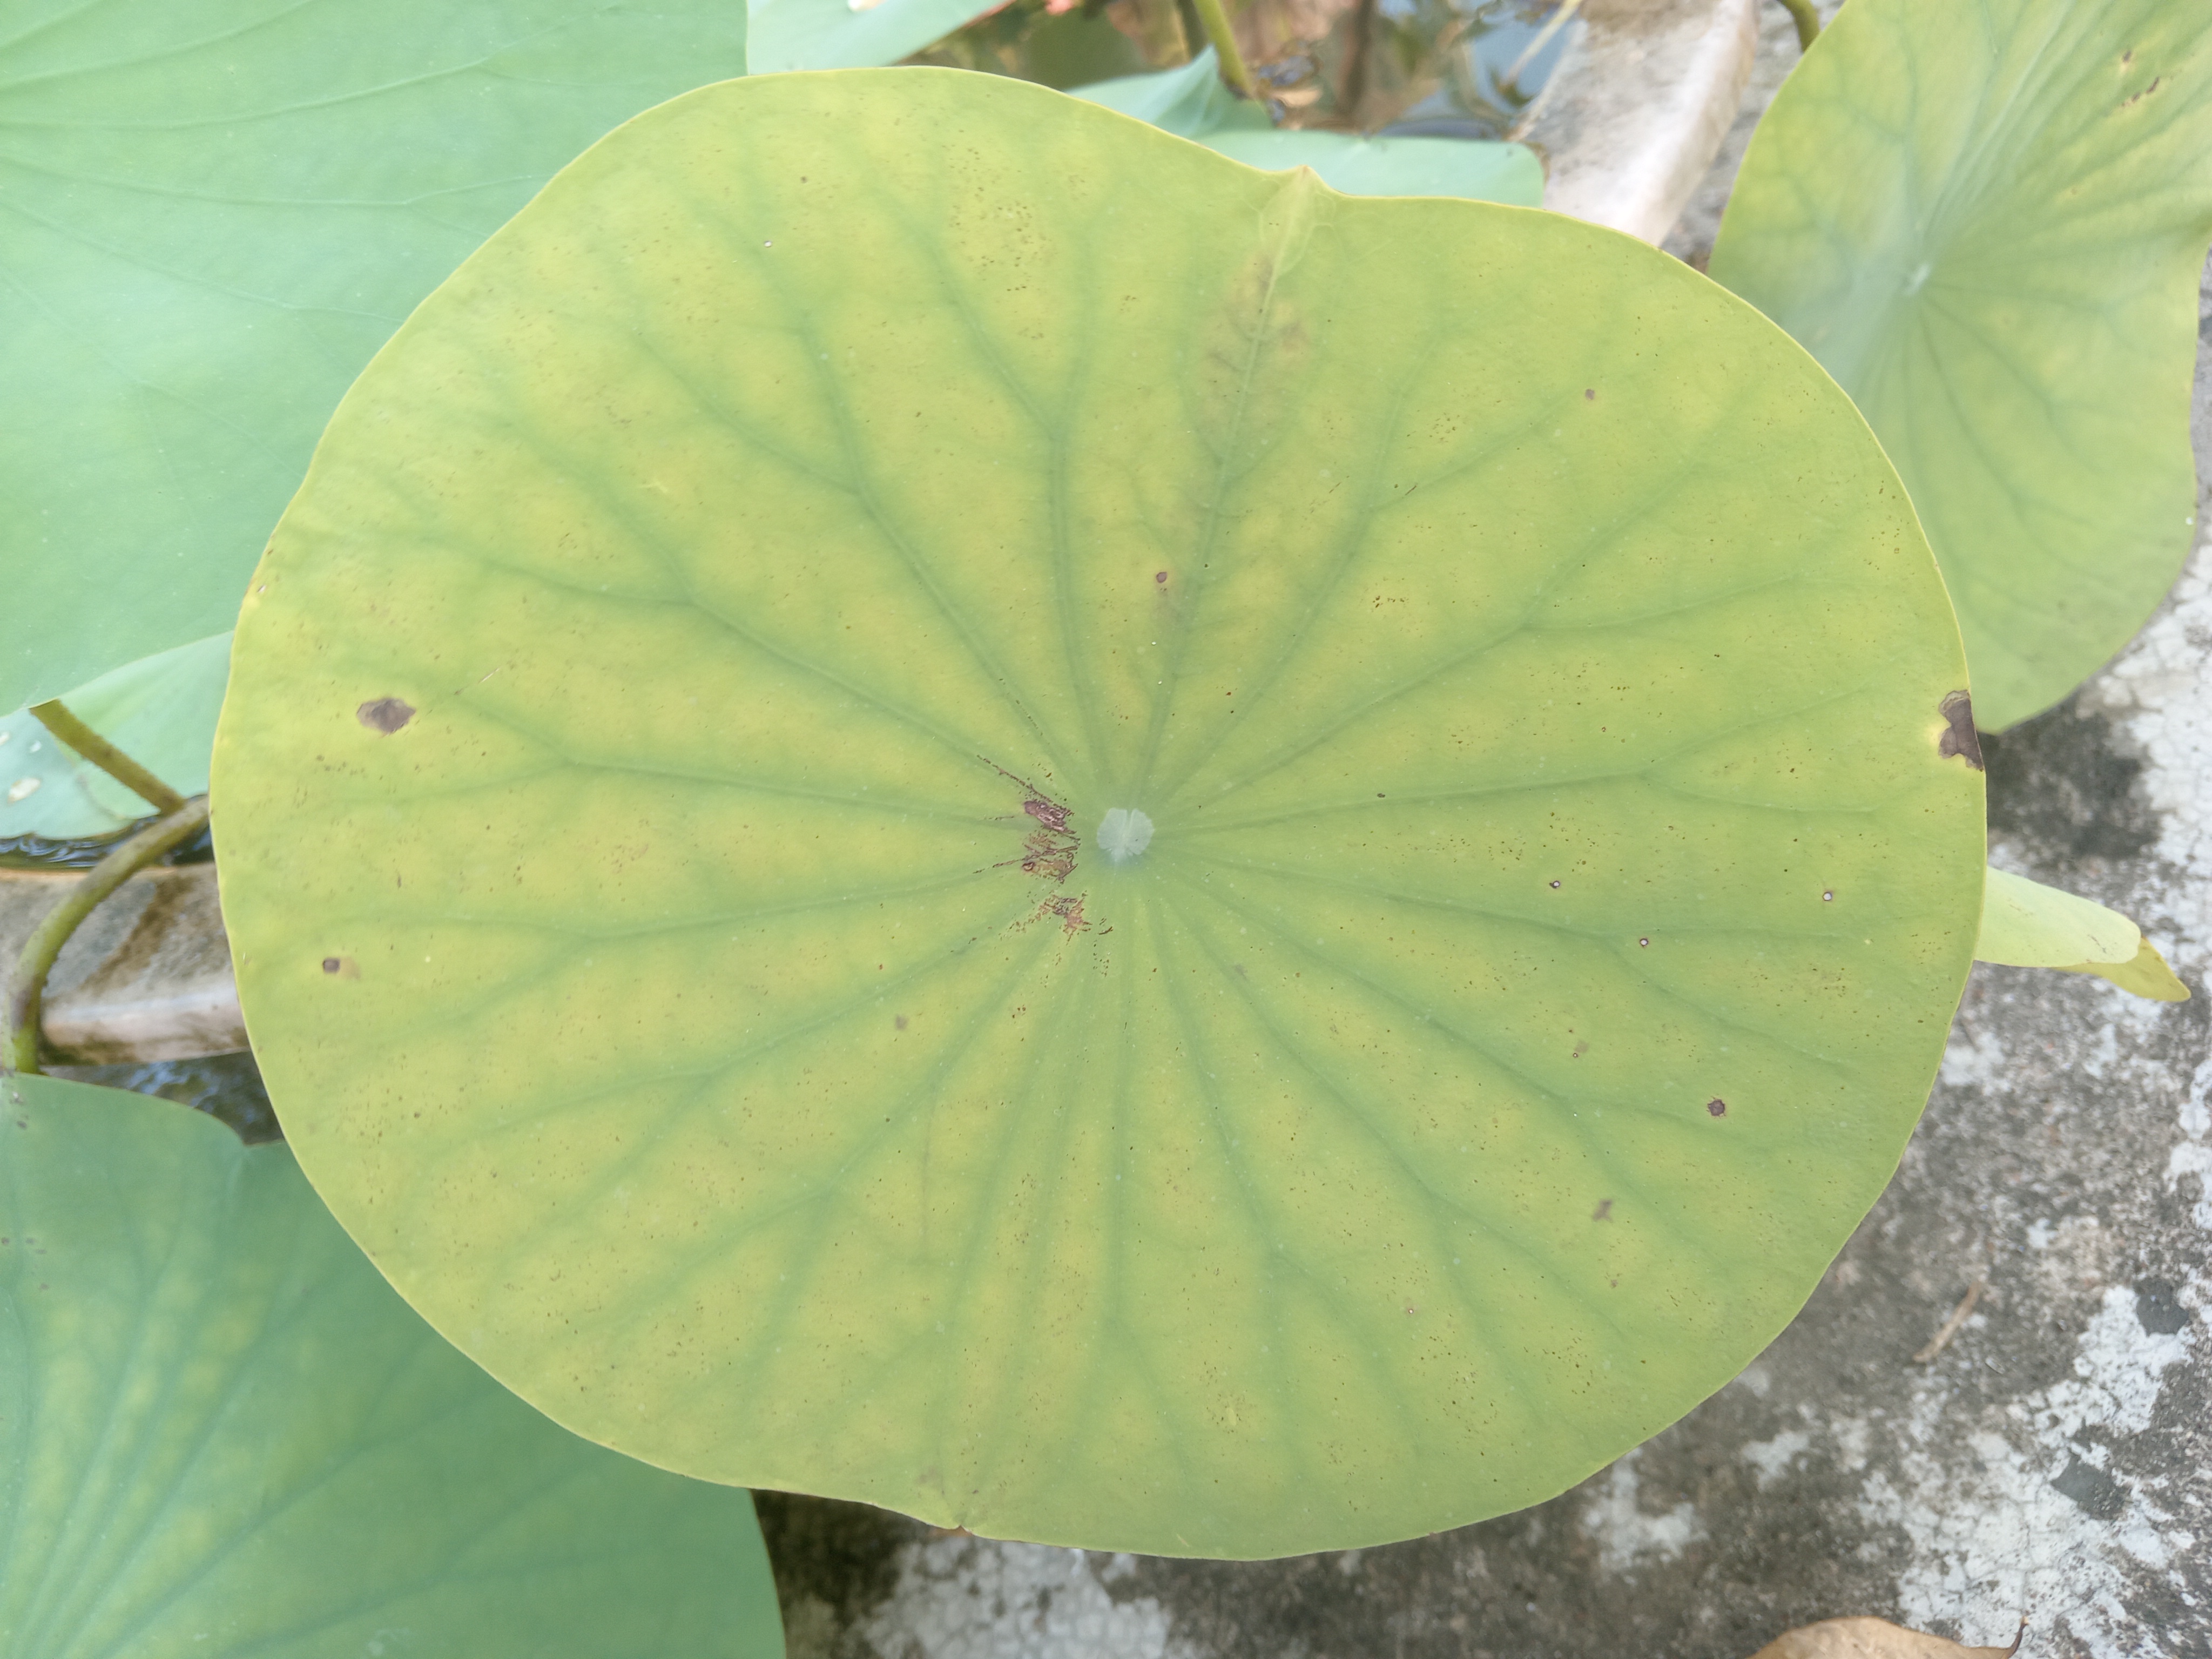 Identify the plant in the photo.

lotus
